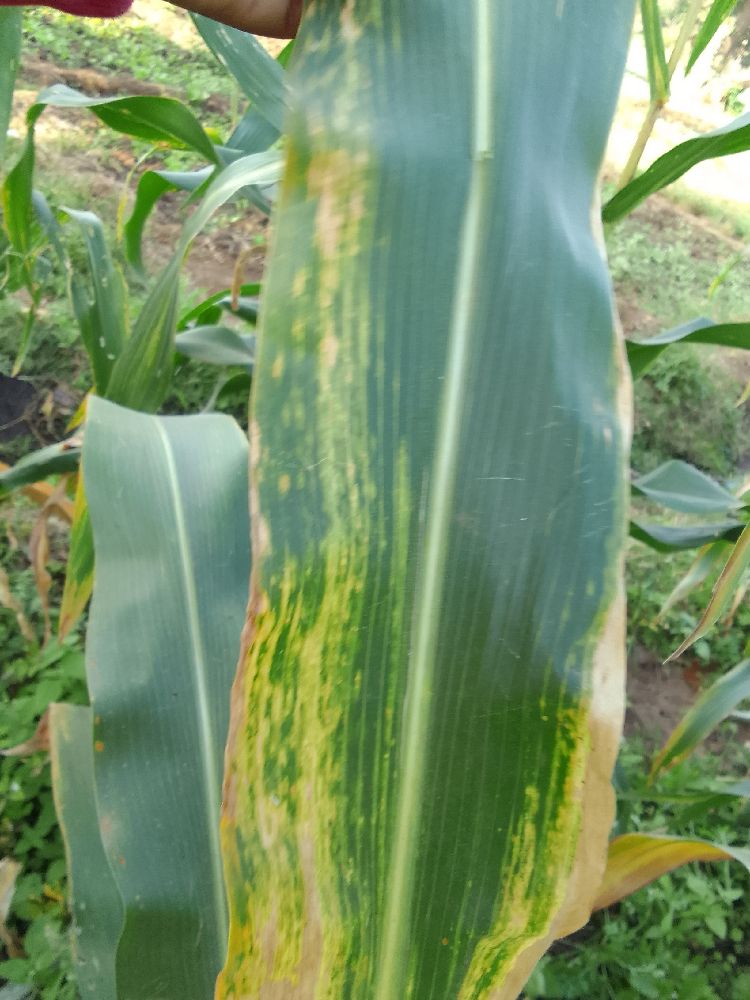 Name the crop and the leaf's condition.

maize, maize lethal necrosis
